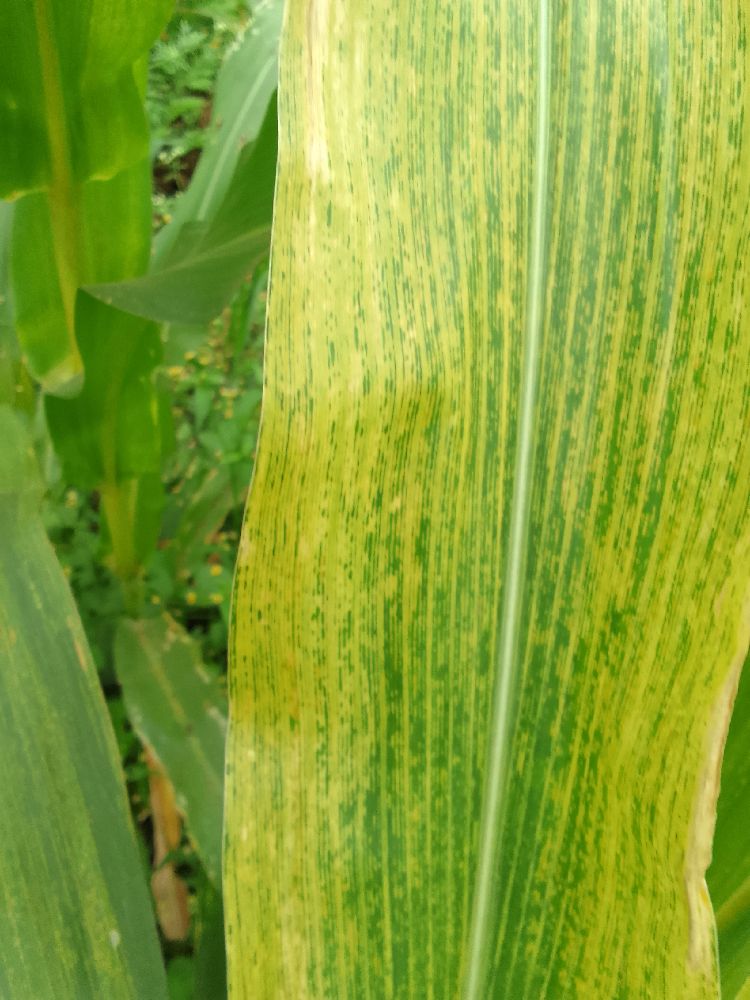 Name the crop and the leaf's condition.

maize, maize lethal necrosis
